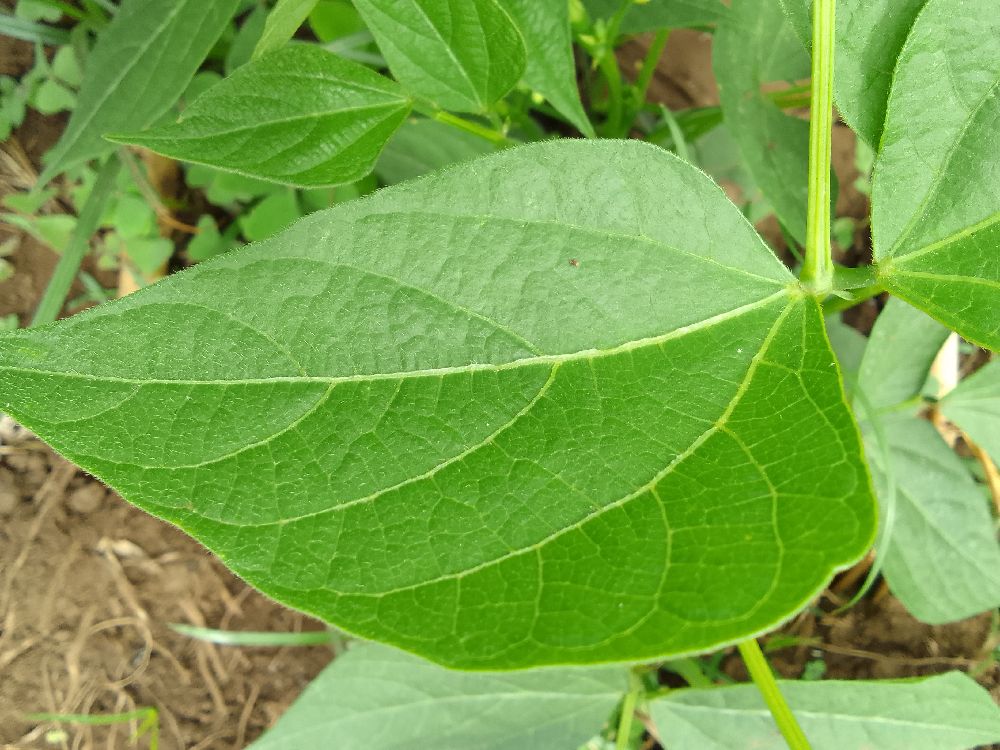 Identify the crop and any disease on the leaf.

common bean, healthy
